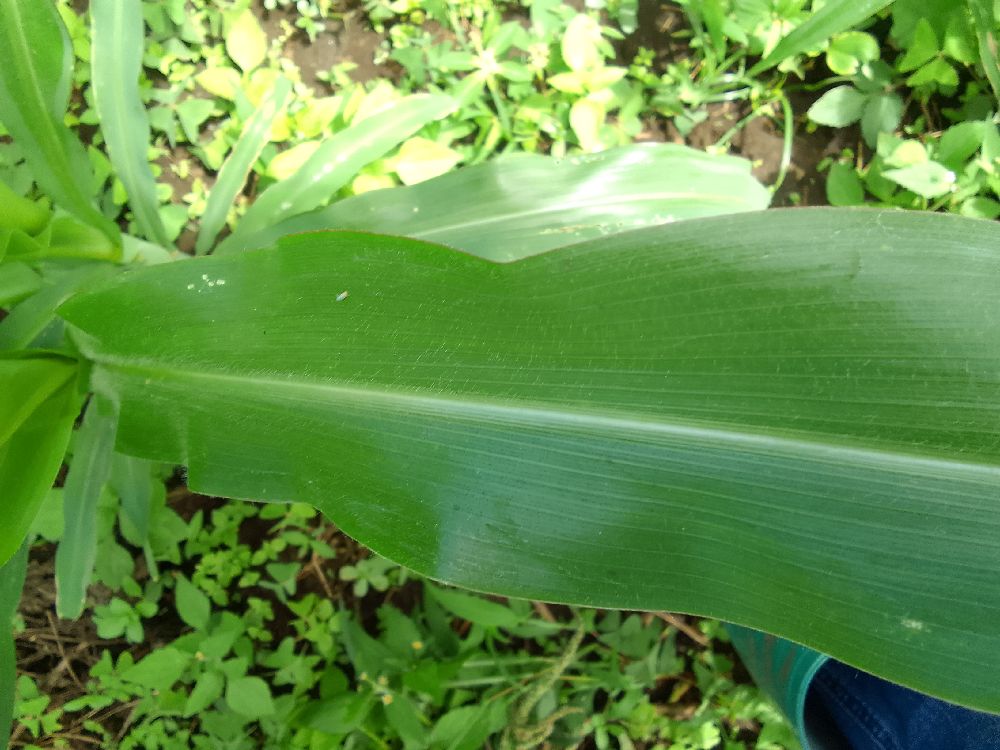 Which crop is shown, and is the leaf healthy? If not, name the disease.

maize, healthy
